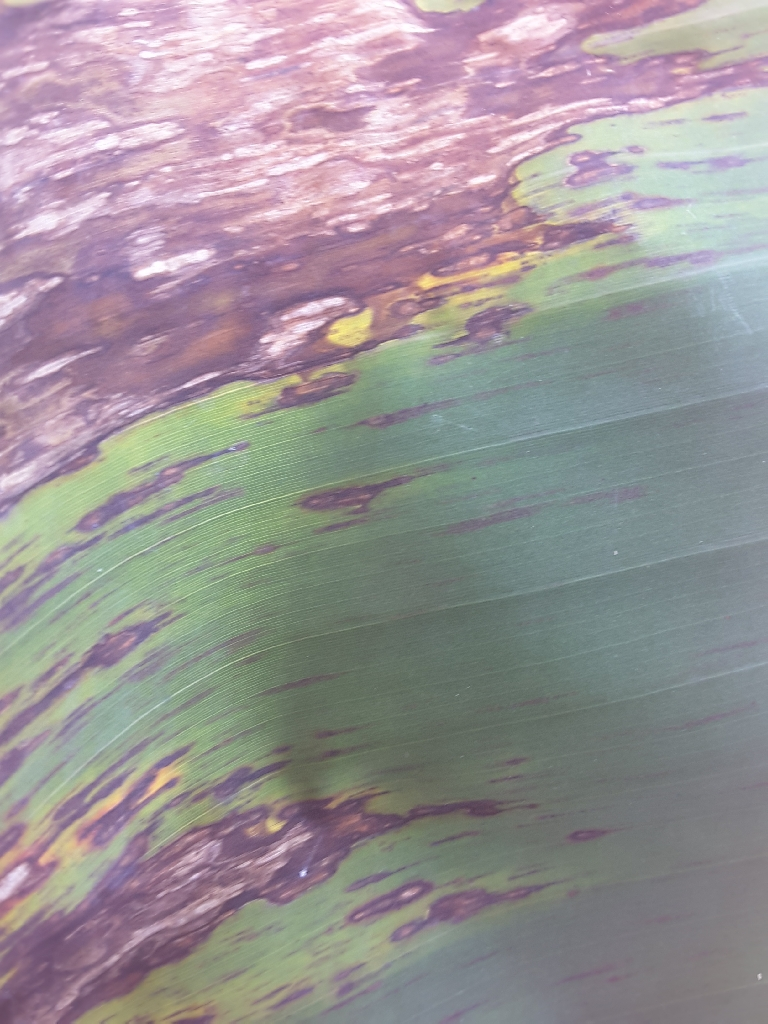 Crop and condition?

banana, black sigatoka
